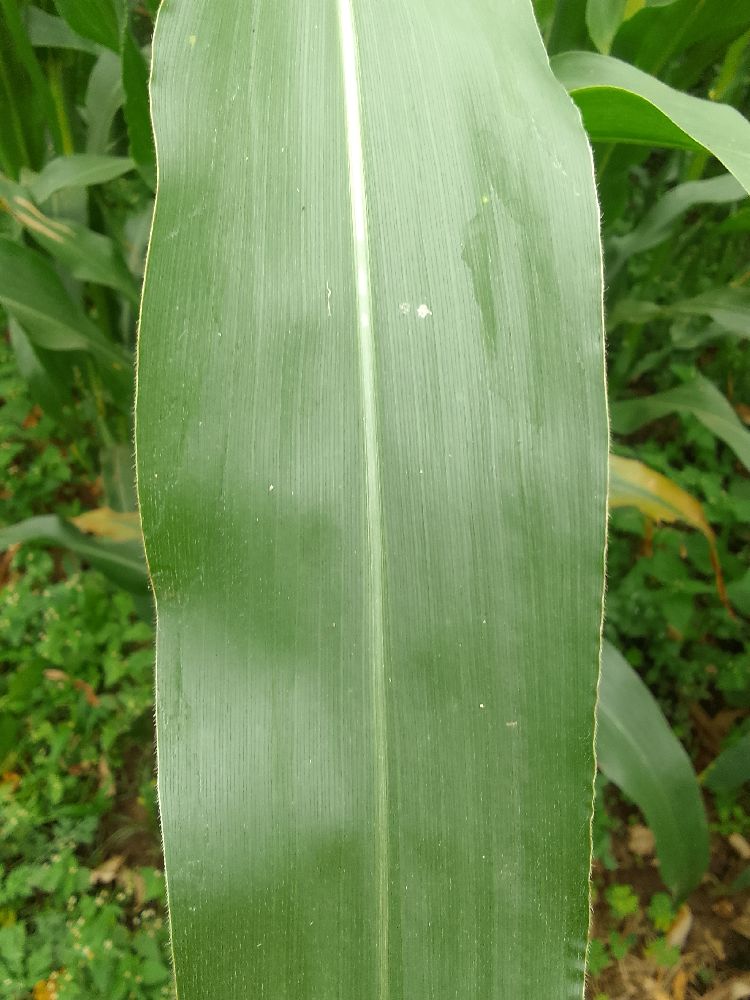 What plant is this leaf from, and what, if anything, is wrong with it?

maize, healthy
